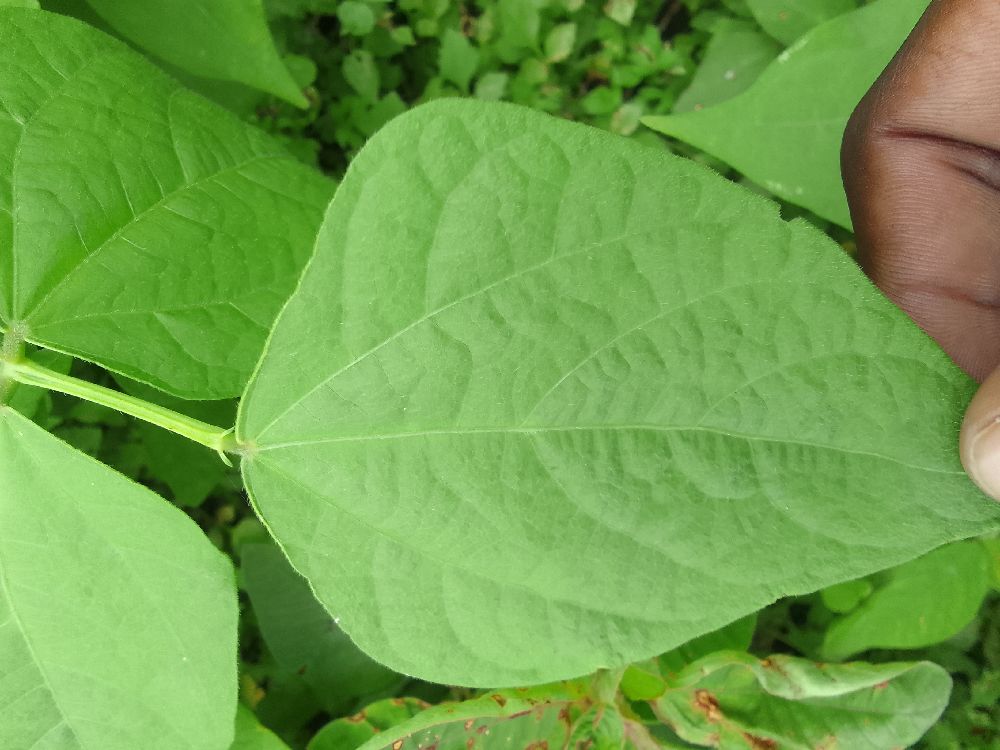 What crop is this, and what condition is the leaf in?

common bean, healthy
